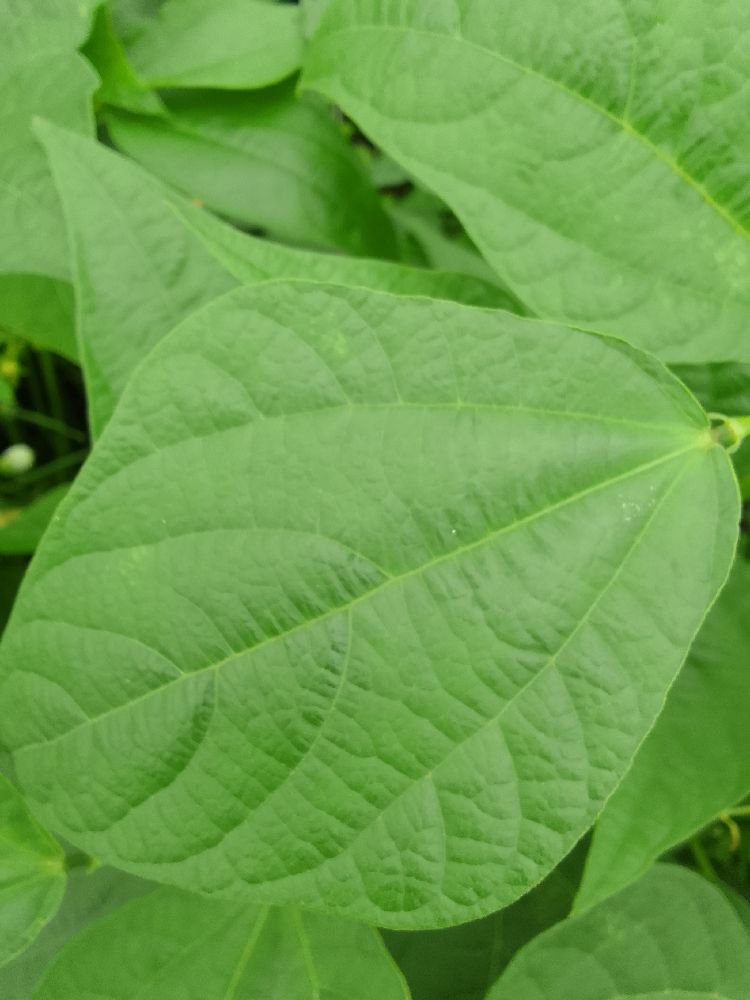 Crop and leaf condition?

common bean, healthy
